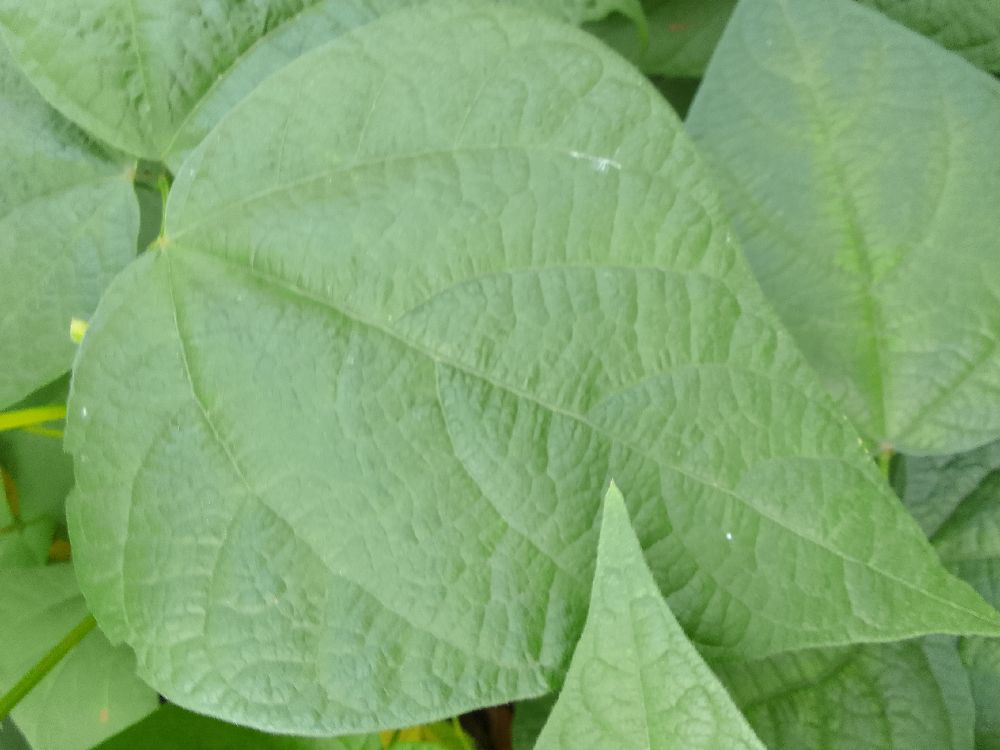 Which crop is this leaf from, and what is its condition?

common bean, healthy
